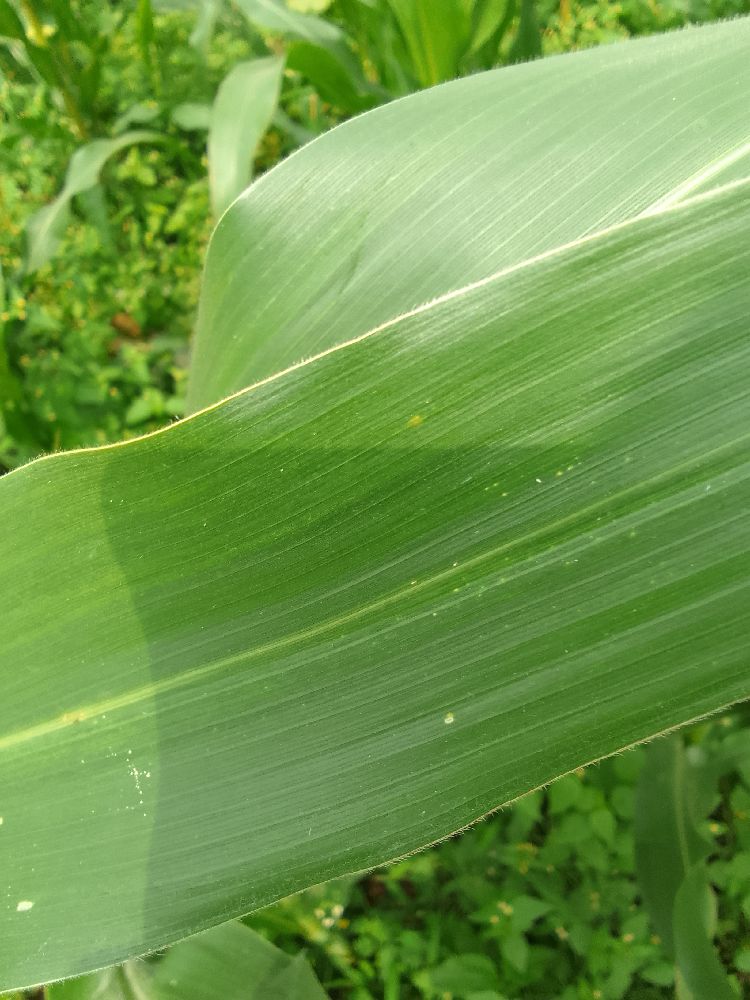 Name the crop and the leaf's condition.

maize, healthy
